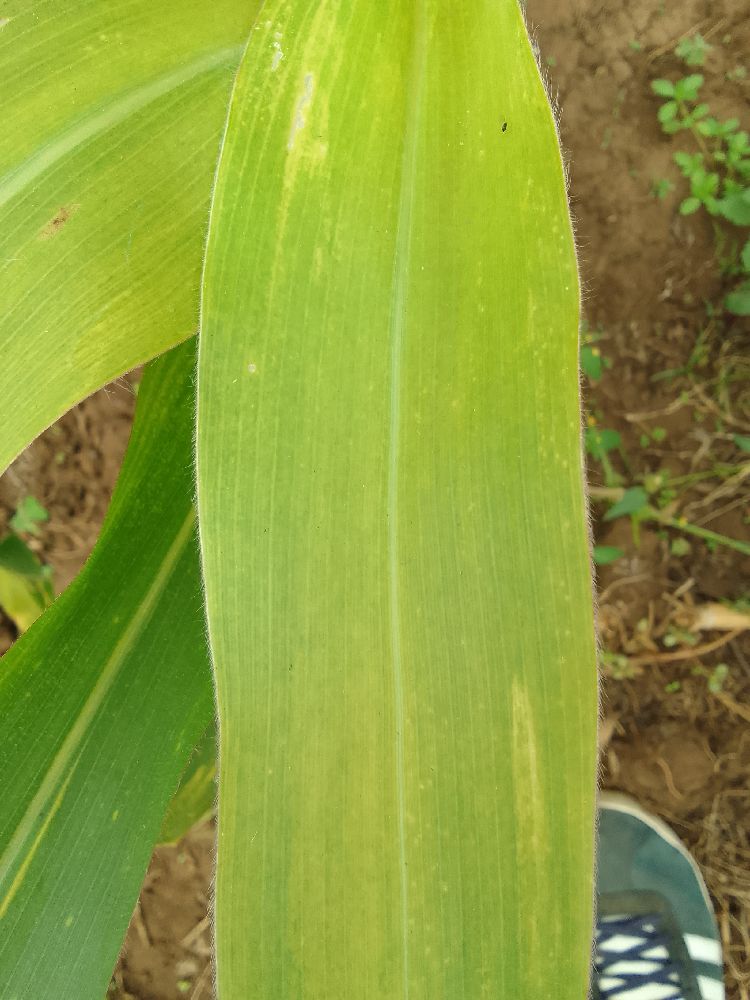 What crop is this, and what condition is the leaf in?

maize, maize lethal necrosis
